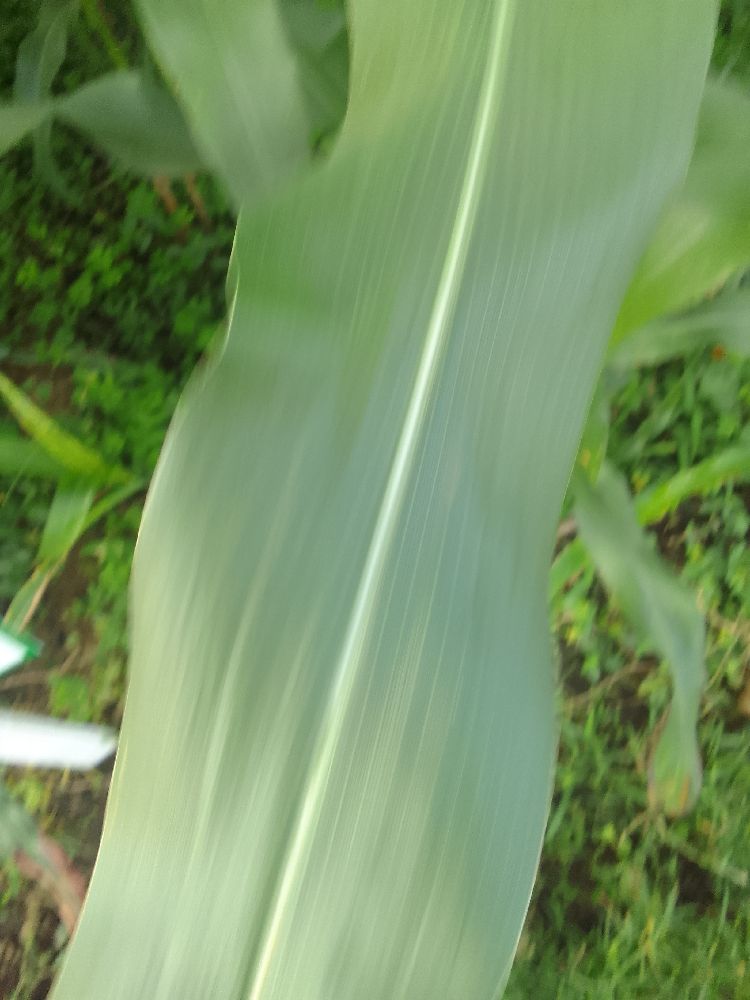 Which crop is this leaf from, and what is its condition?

maize, healthy
